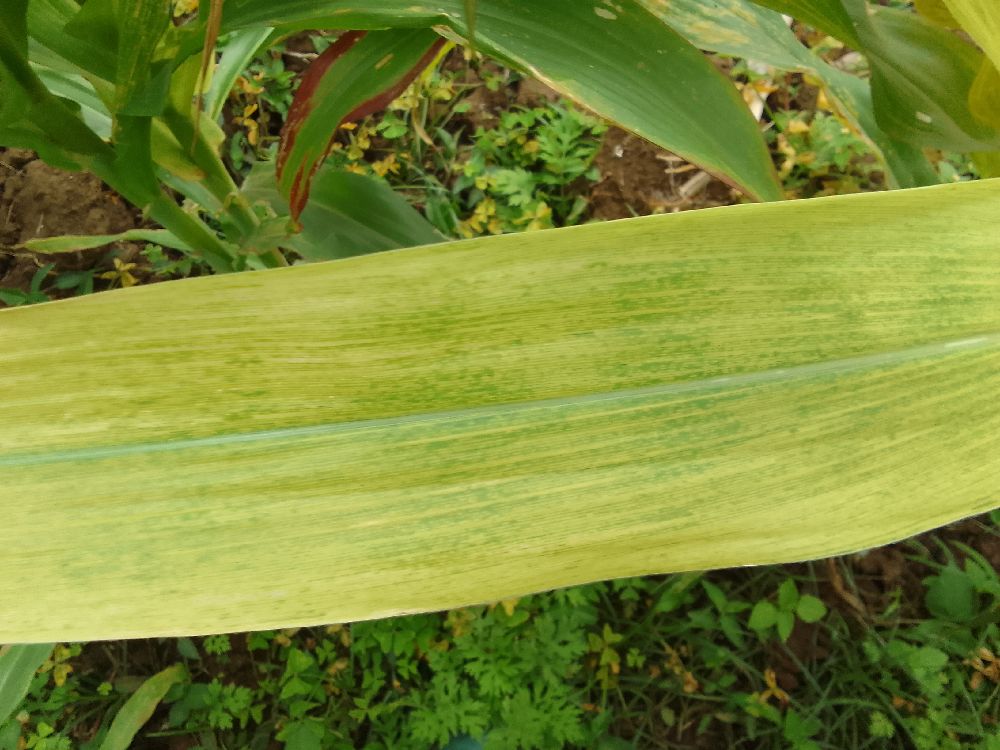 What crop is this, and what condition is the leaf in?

maize, maize lethal necrosis
